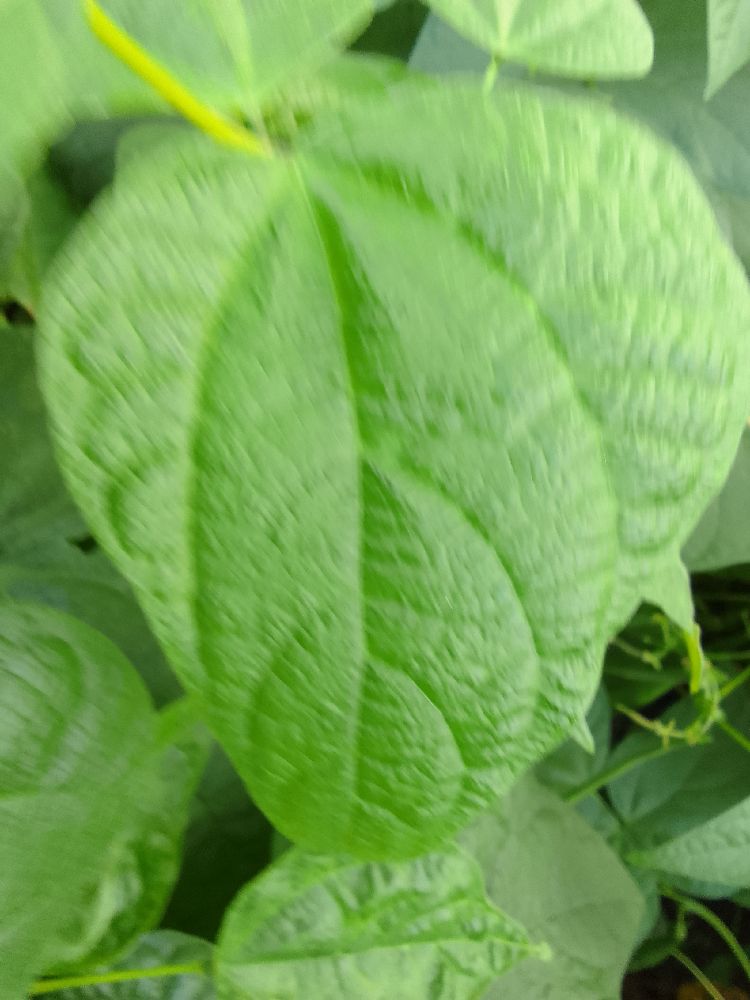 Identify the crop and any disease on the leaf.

common bean, healthy
